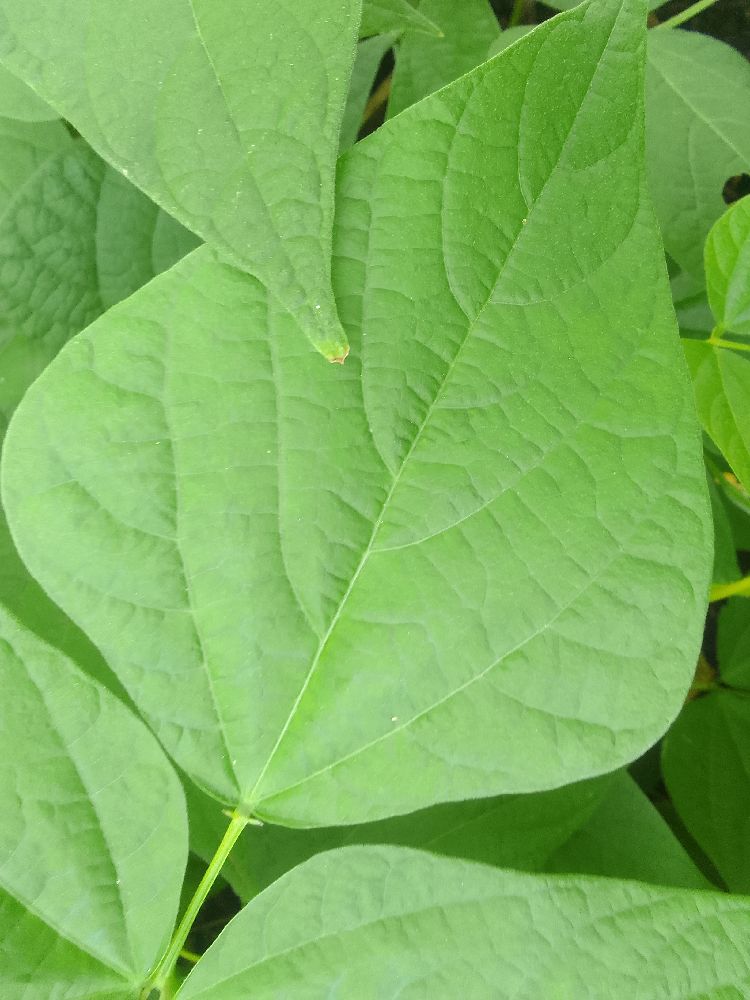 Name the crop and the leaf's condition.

common bean, healthy
